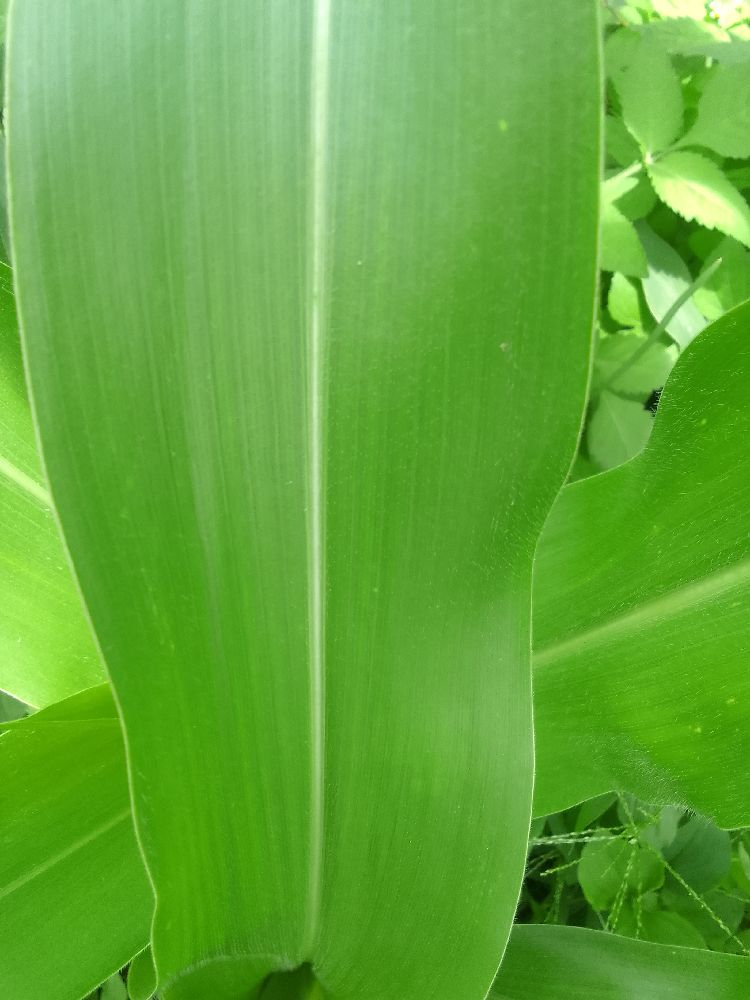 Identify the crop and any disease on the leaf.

maize, healthy
